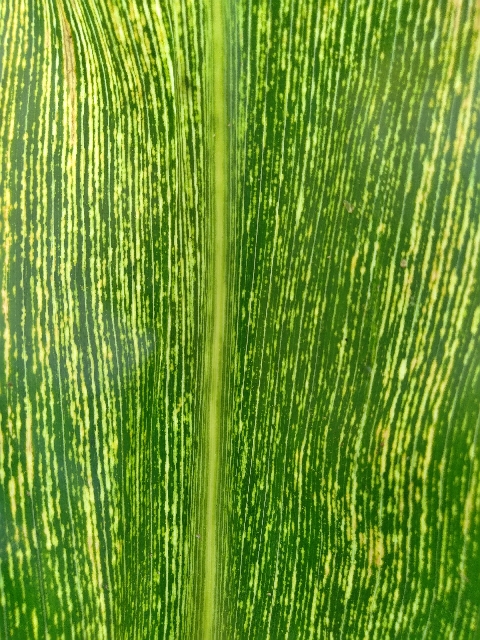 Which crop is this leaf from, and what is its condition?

maize, maize streak virus
